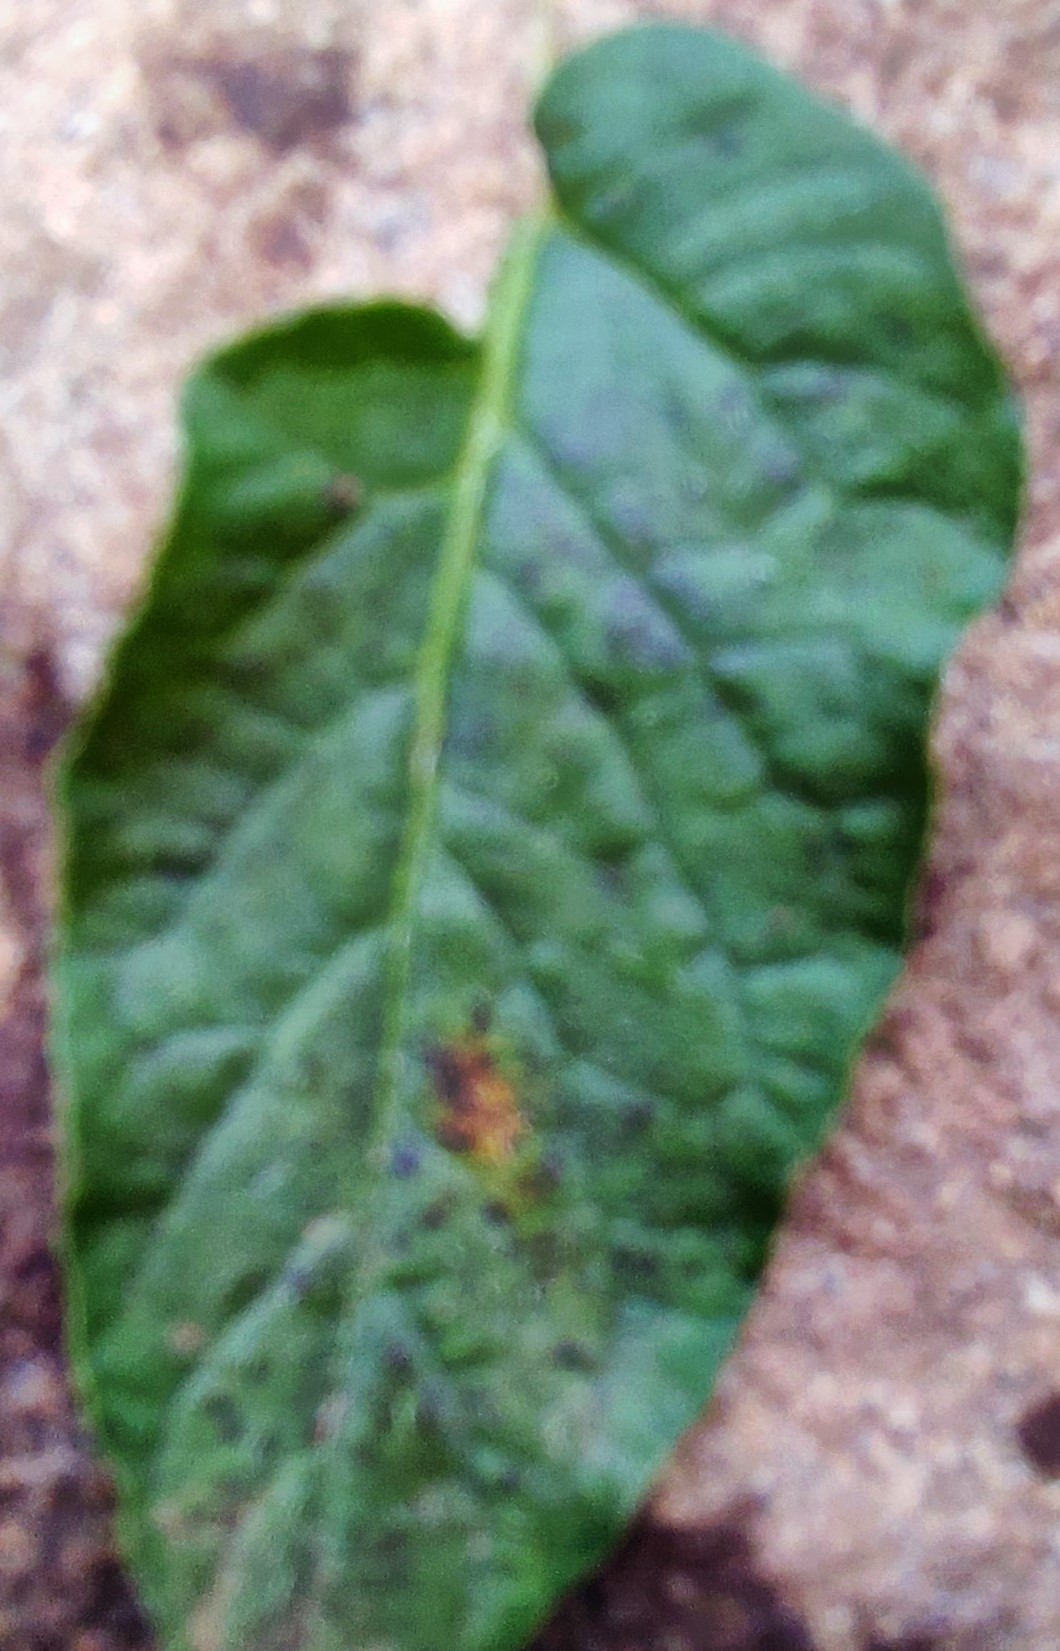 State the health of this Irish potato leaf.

late blight
